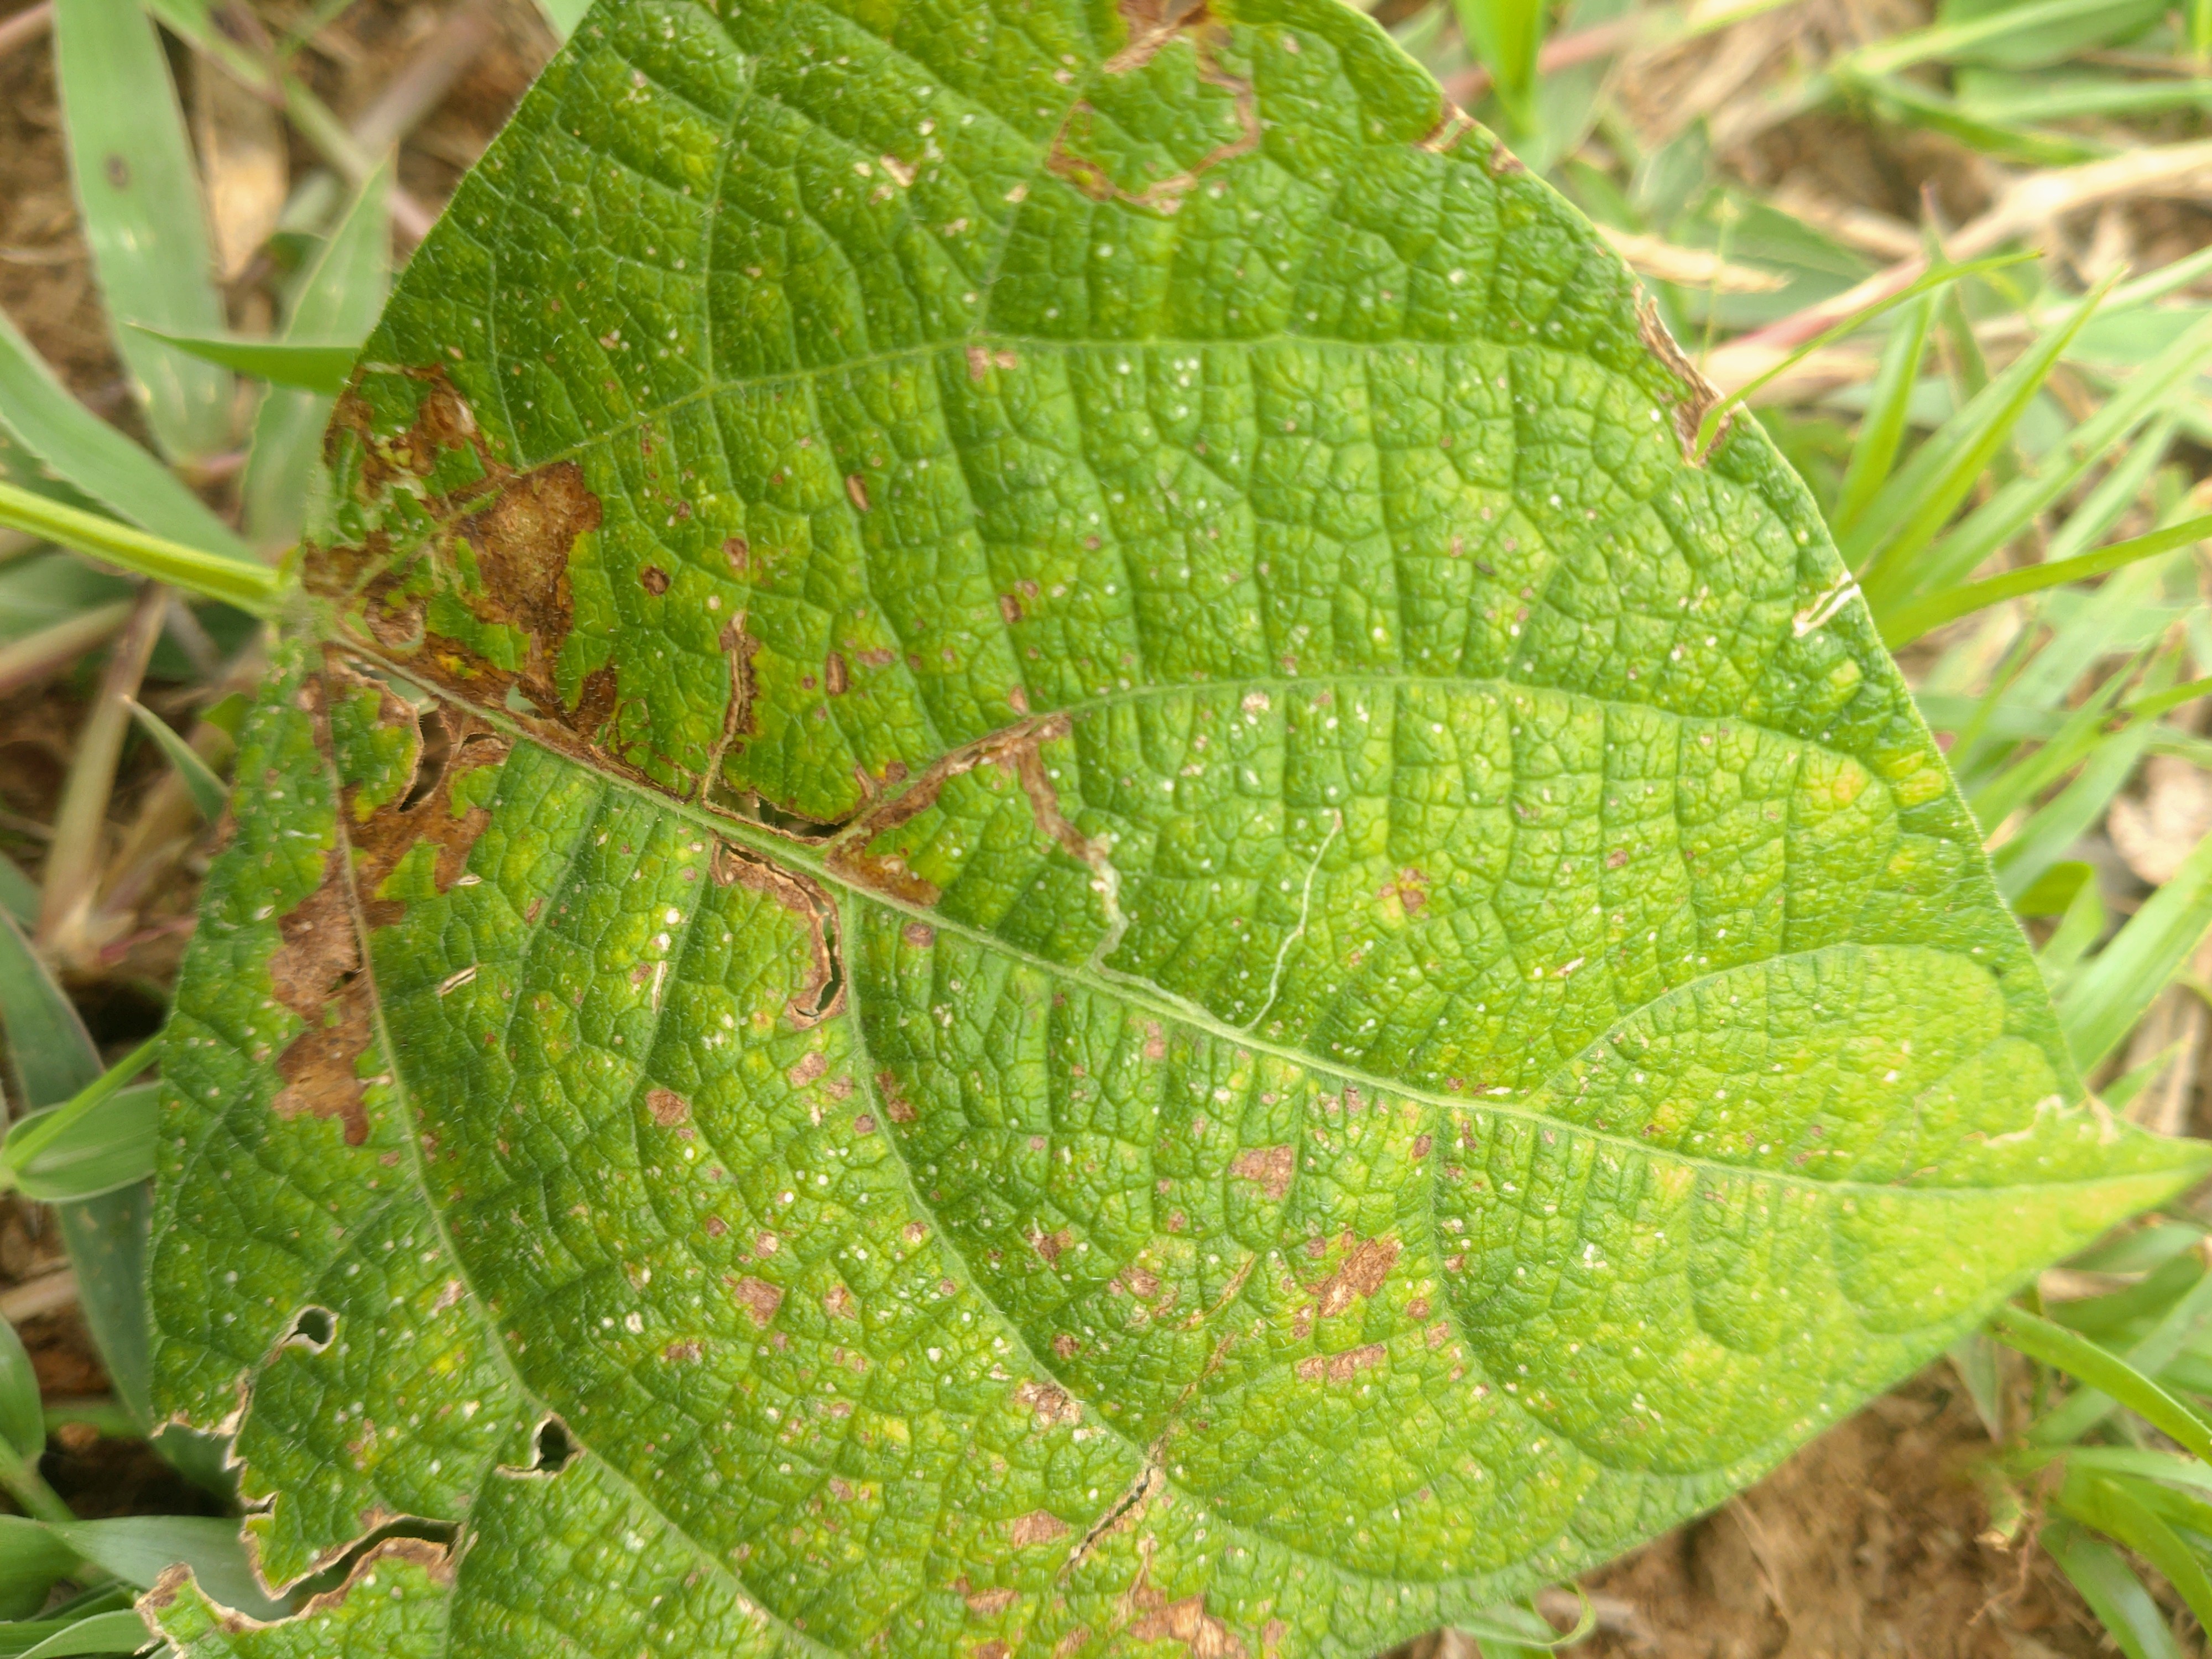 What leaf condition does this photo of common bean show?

rust
